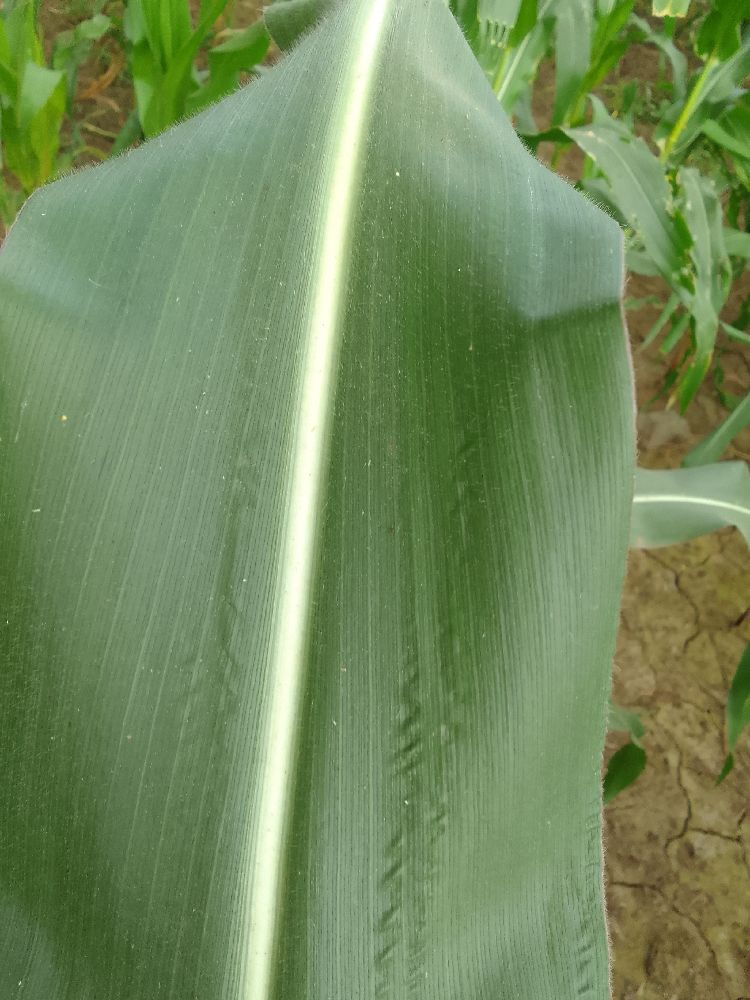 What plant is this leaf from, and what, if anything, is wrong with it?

maize, healthy
